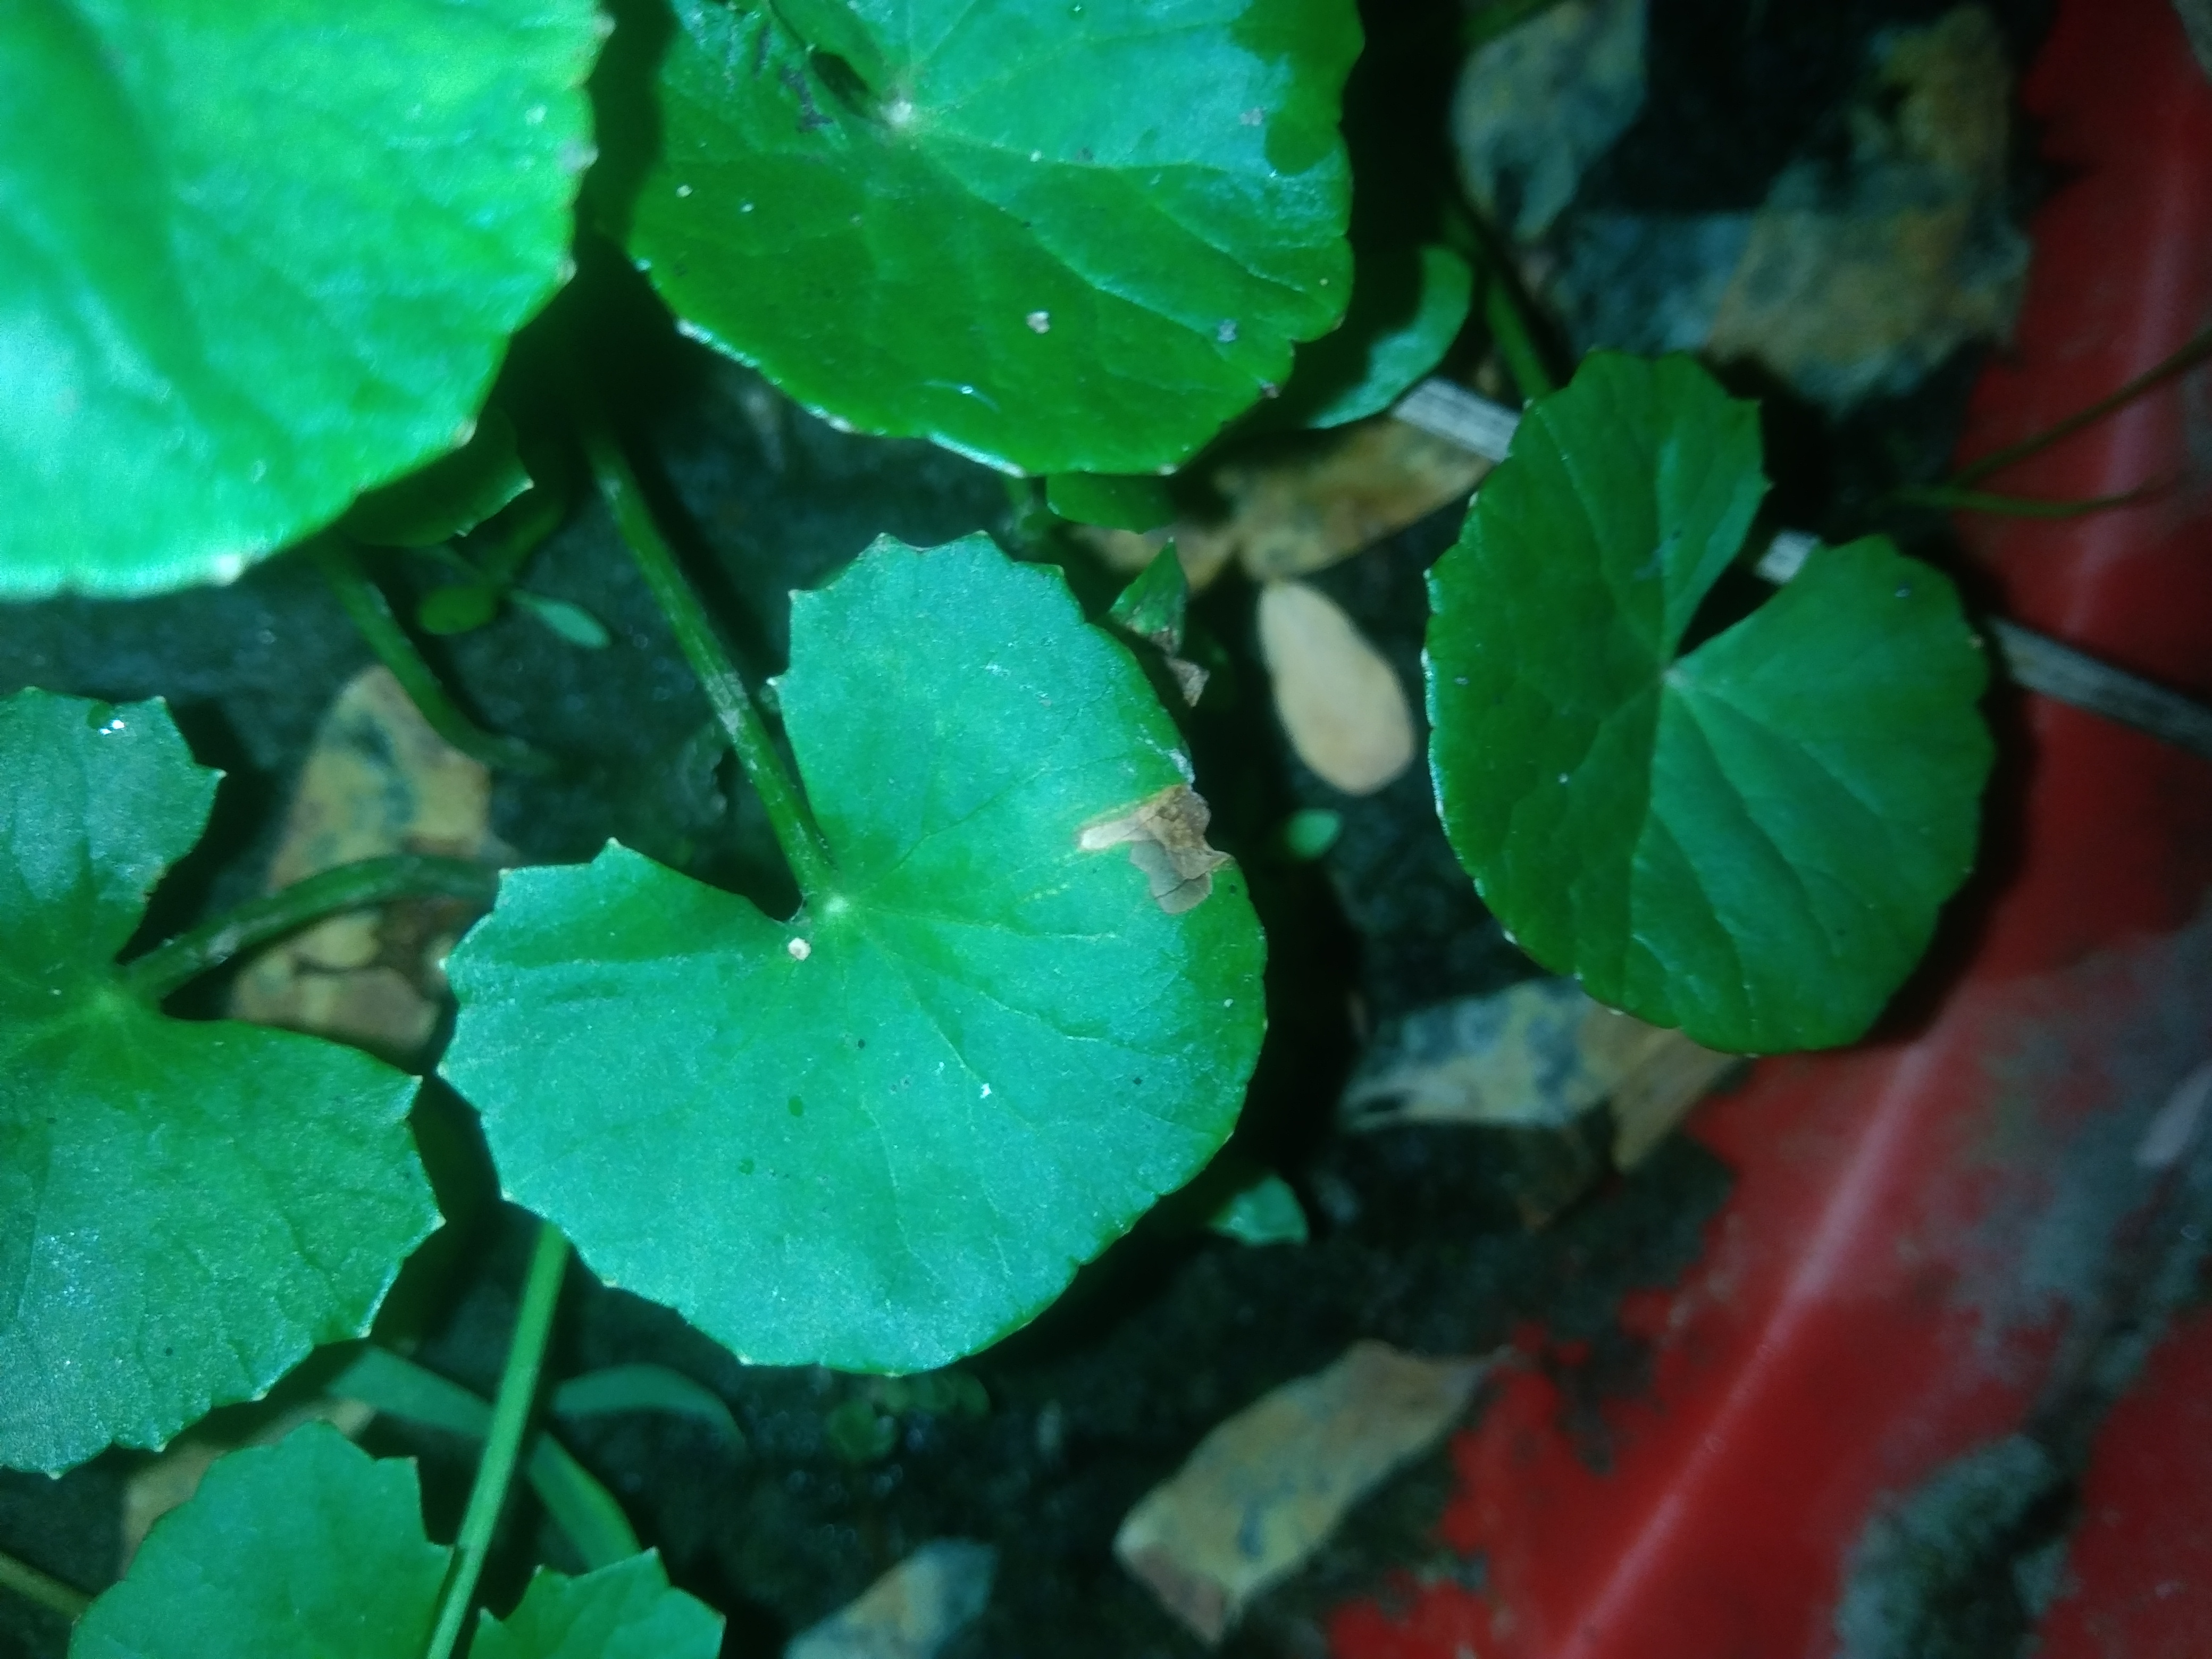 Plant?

thankuni
